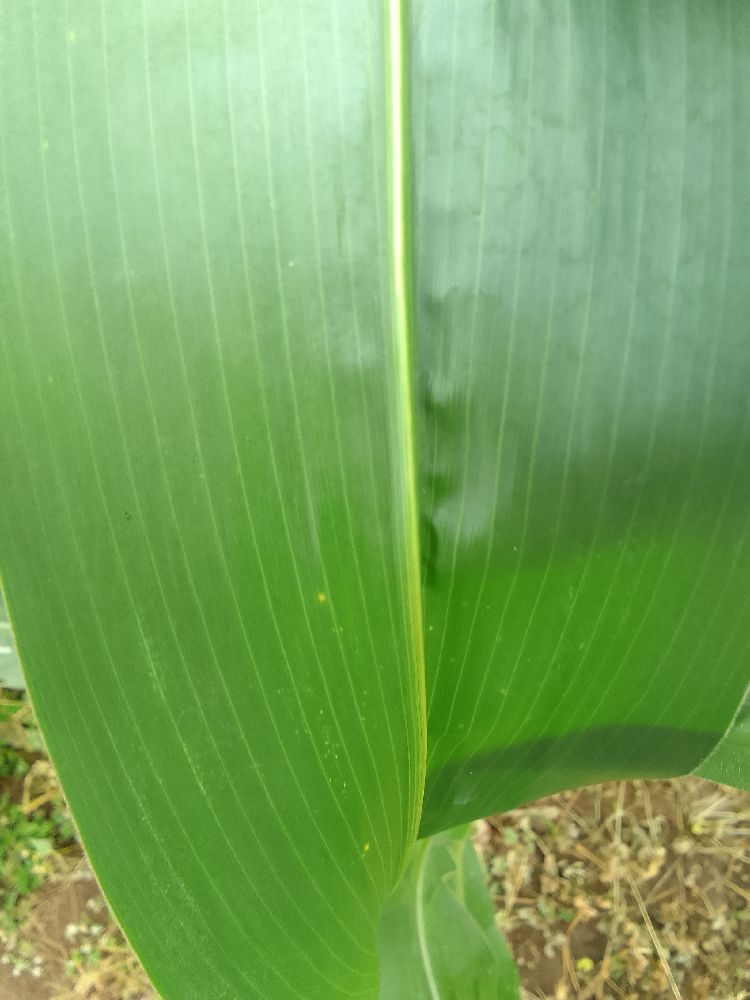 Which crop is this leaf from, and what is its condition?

maize, healthy
